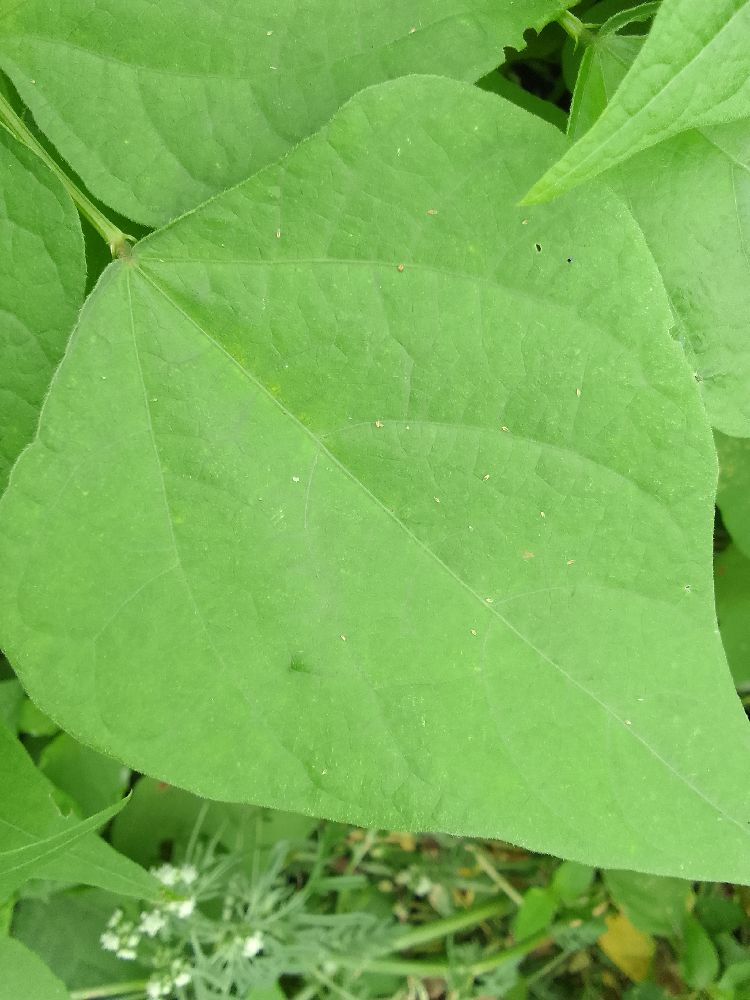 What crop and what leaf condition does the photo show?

common bean, healthy
